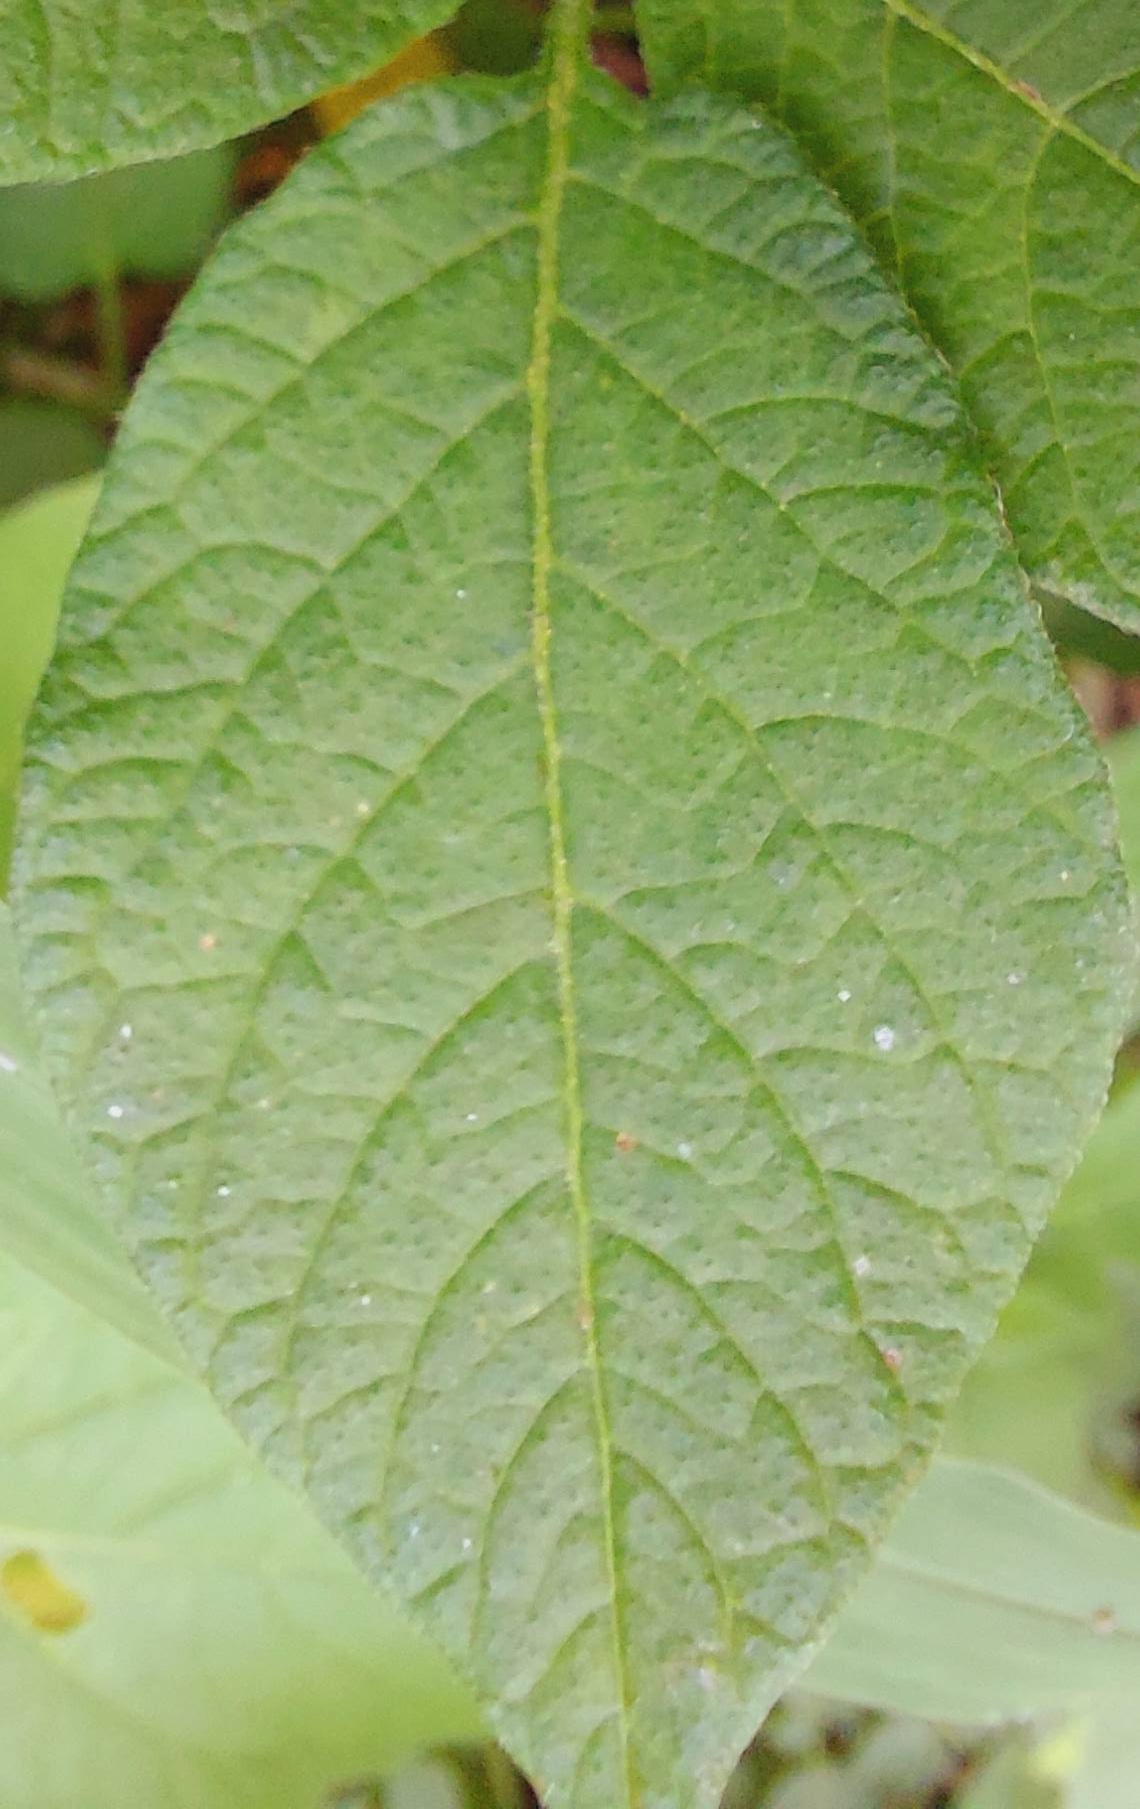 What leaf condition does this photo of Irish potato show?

healthy
